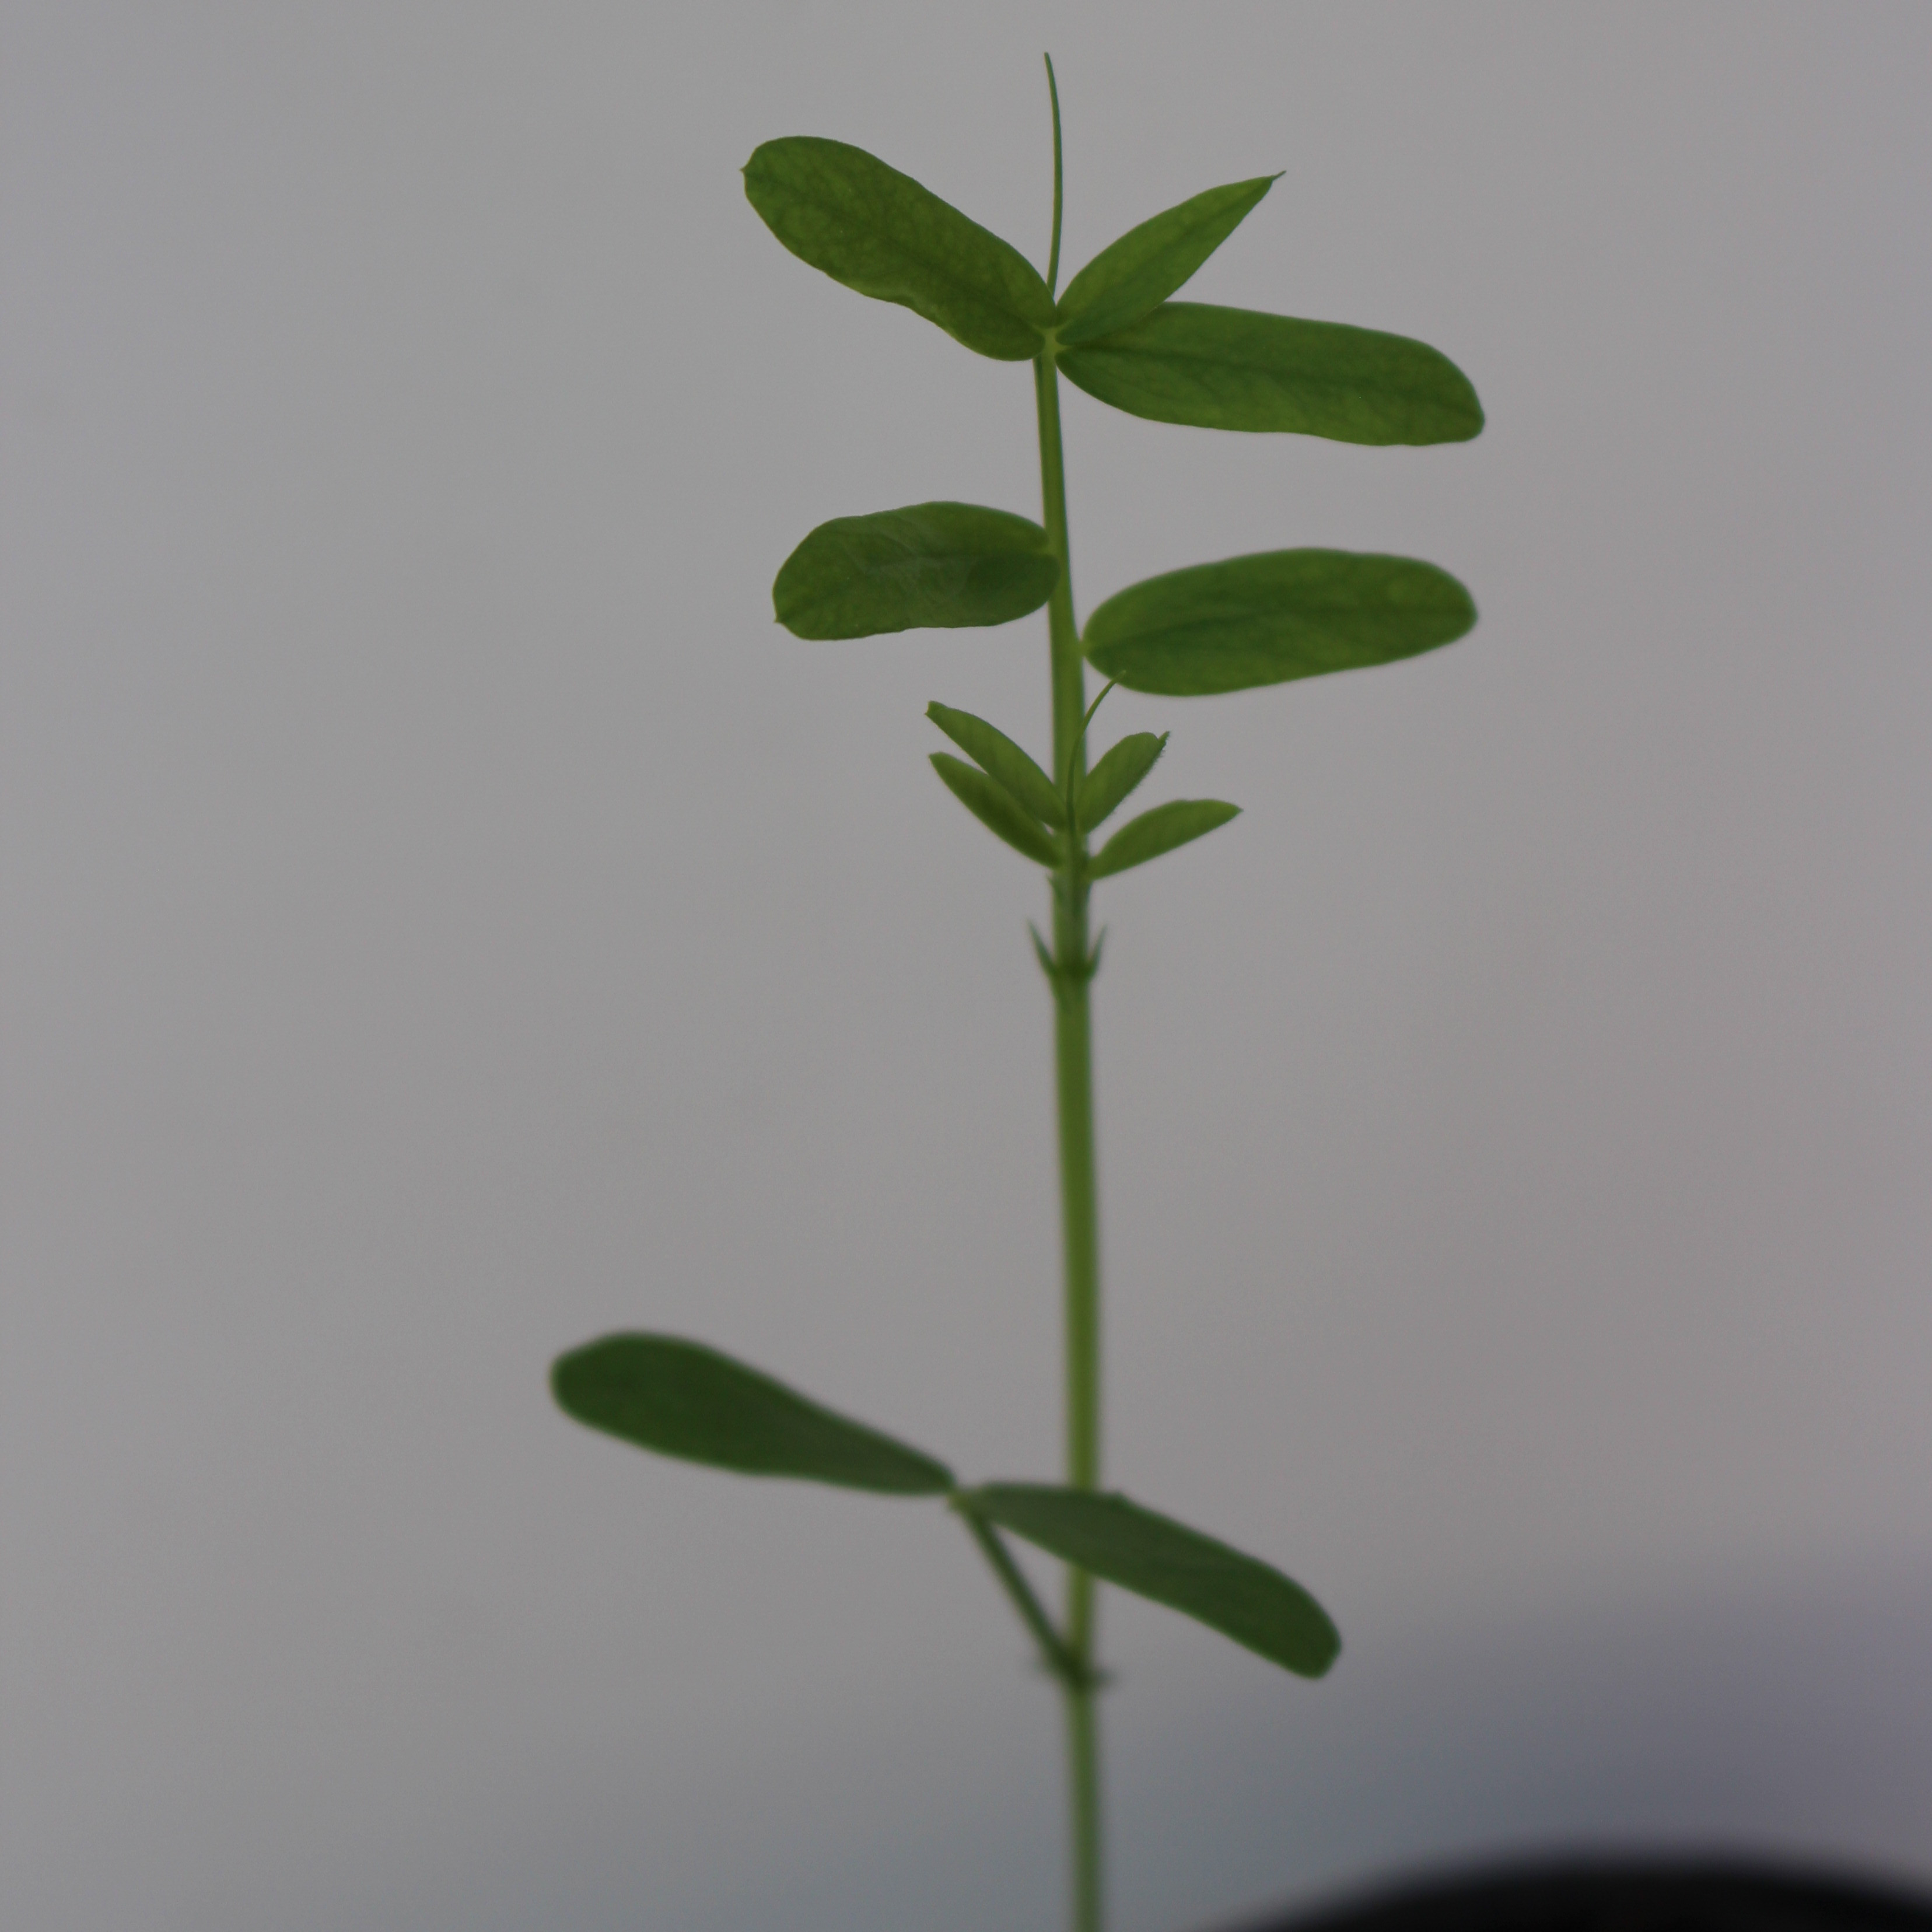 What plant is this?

Vicia sativa
